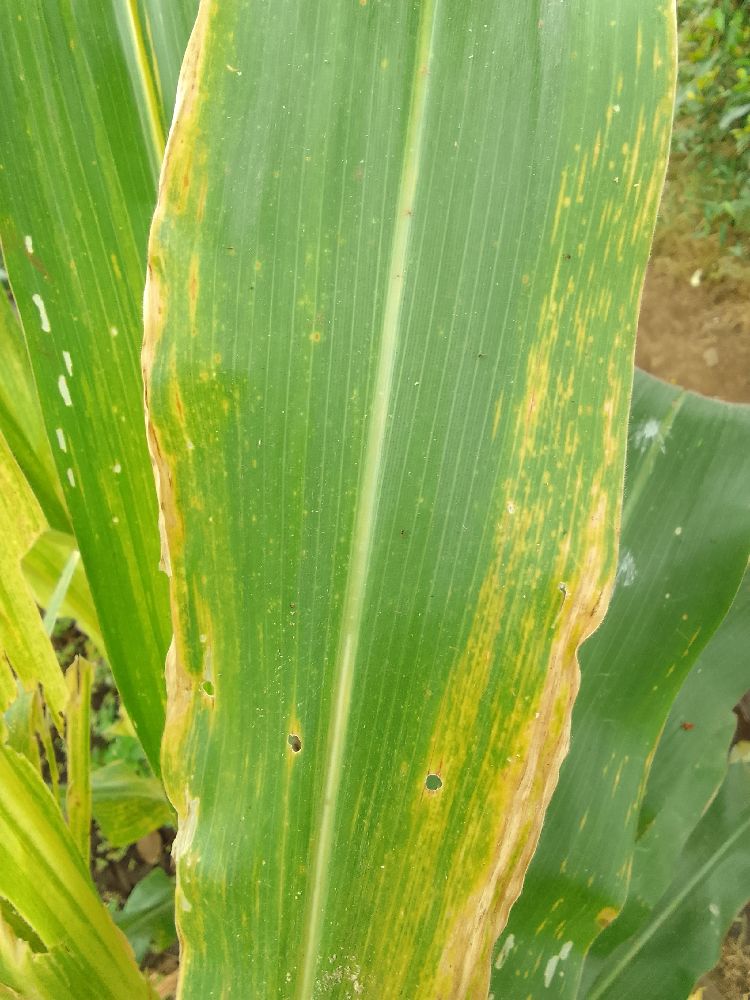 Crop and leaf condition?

maize, maize lethal necrosis
